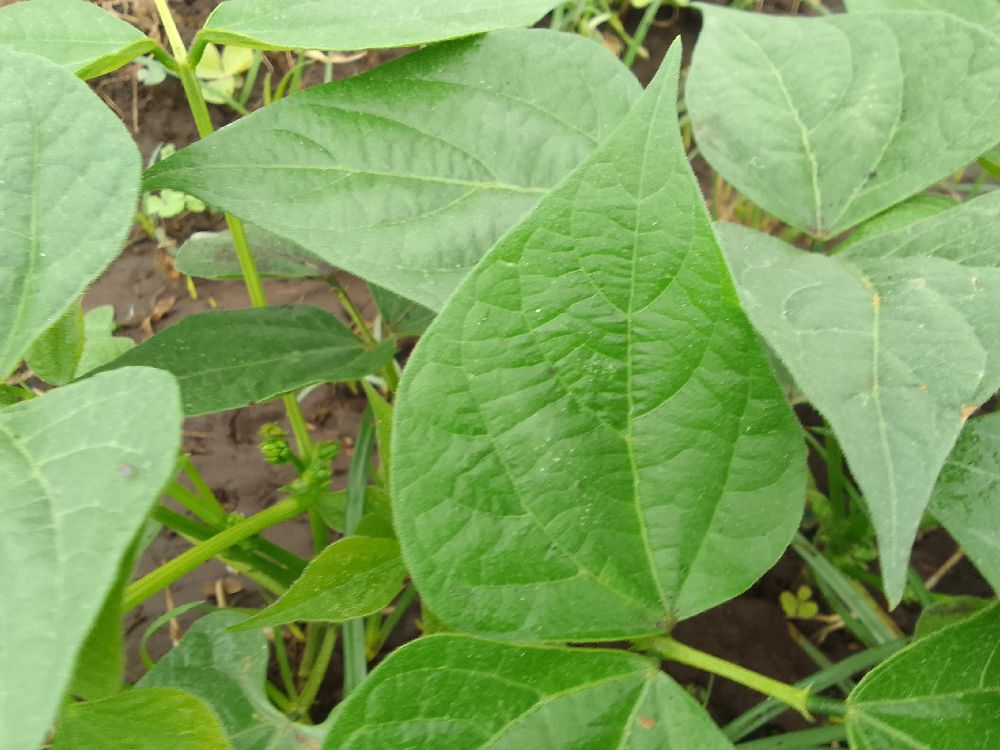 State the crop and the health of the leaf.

common bean, healthy
